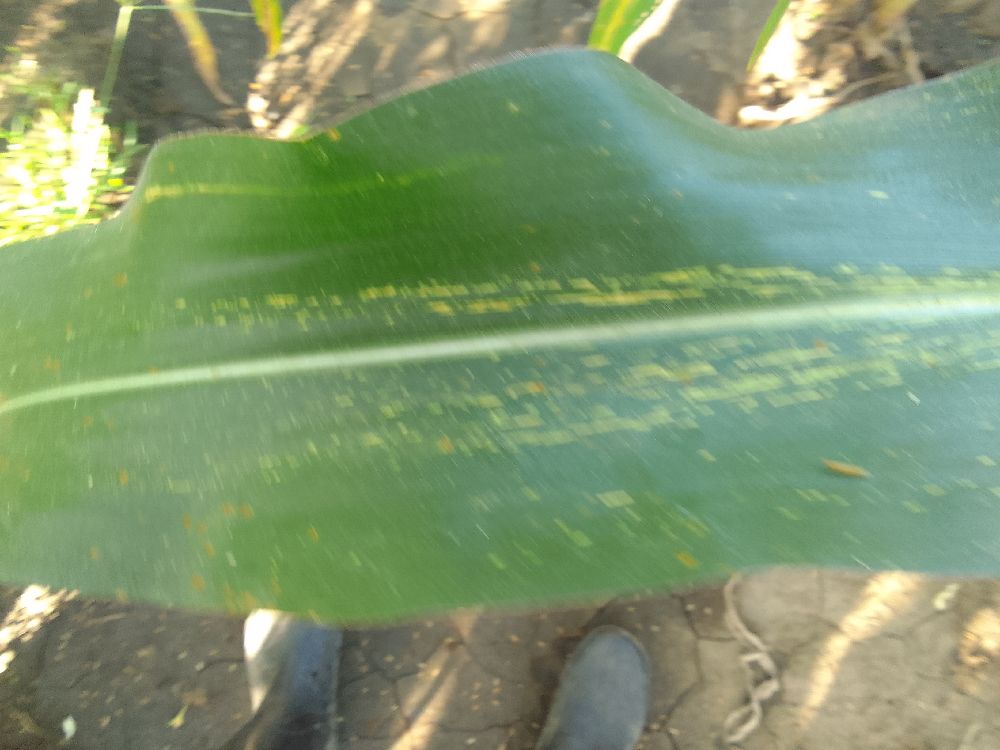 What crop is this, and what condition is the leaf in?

maize, maize streak virus
